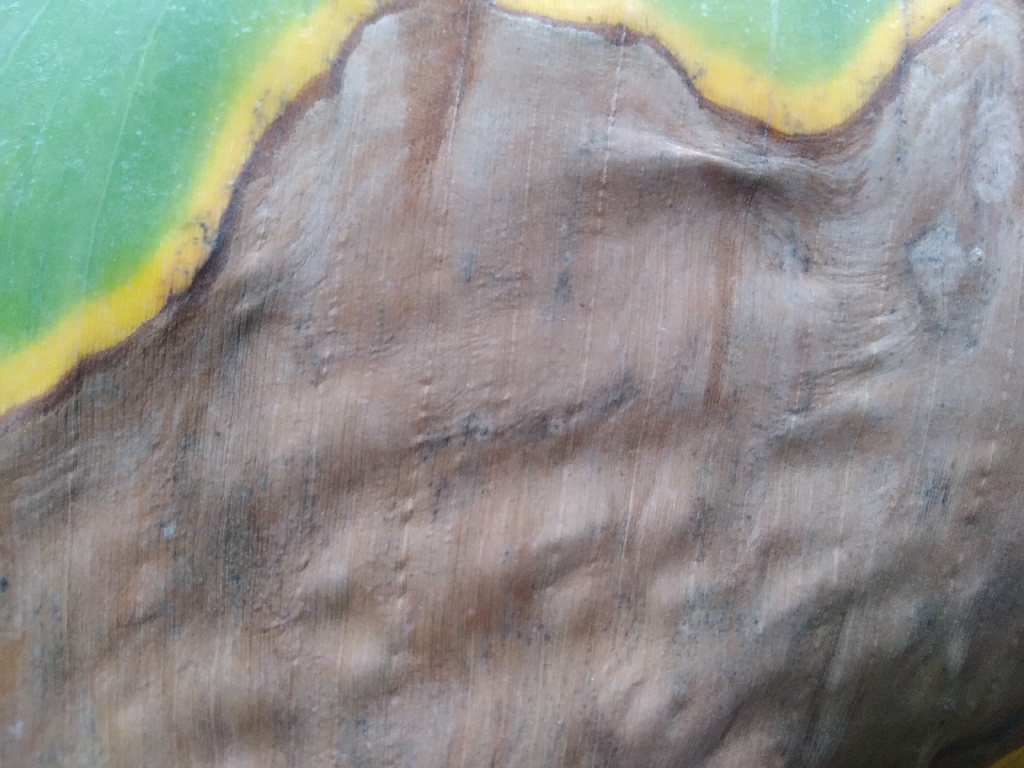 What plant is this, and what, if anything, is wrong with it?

banana, black sigatoka
